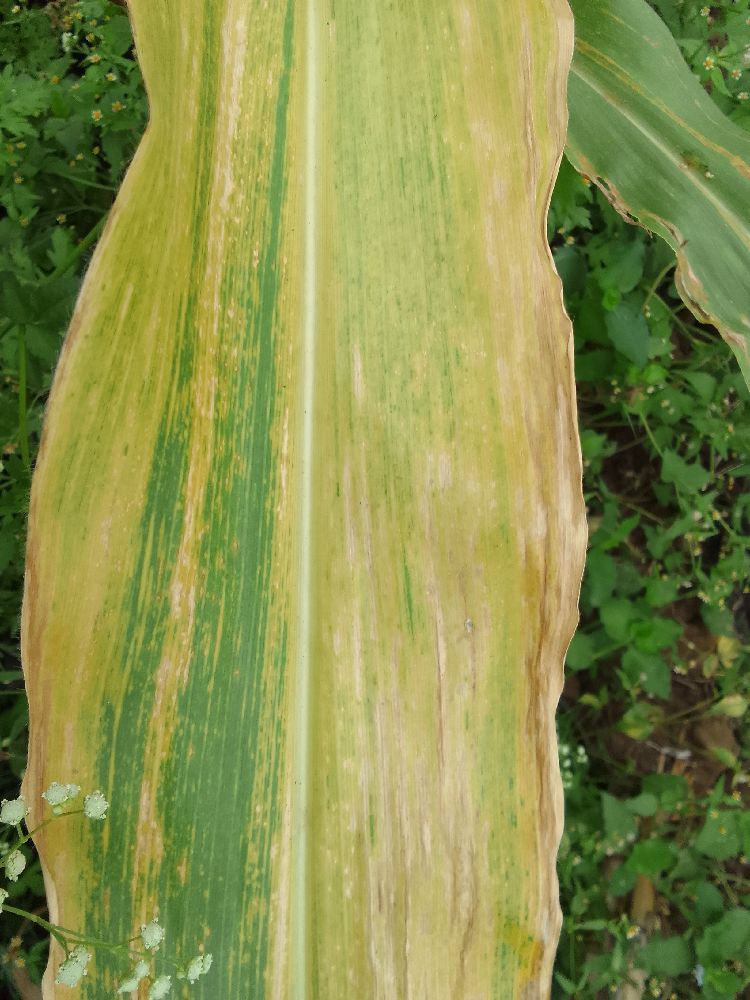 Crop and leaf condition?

maize, maize lethal necrosis
